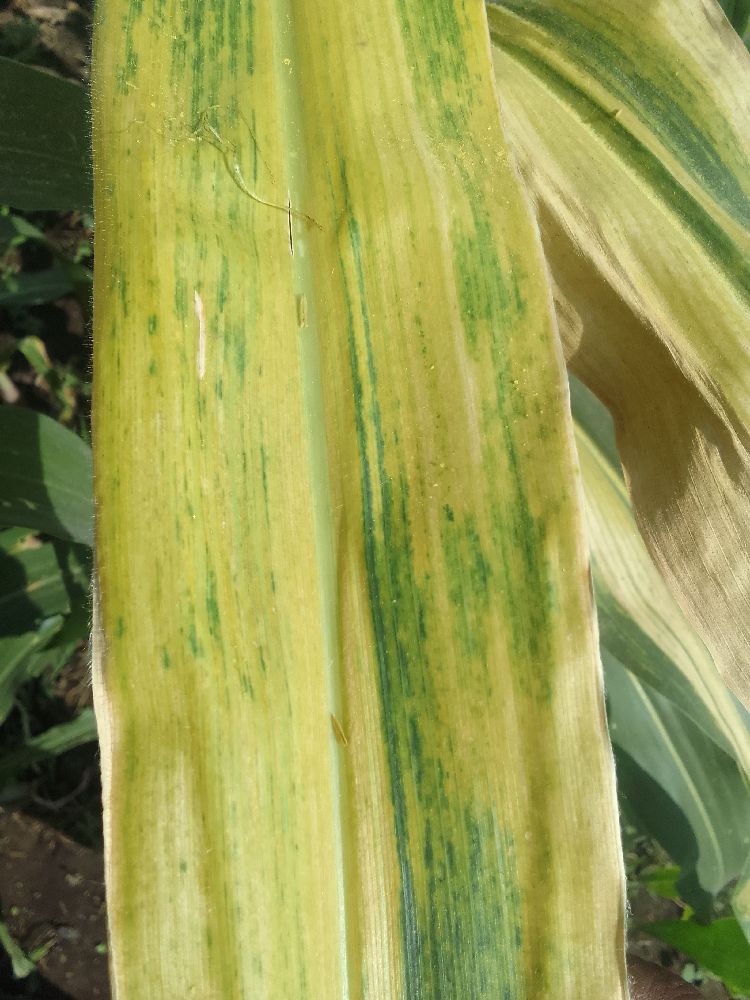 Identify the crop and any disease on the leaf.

maize, maize lethal necrosis
